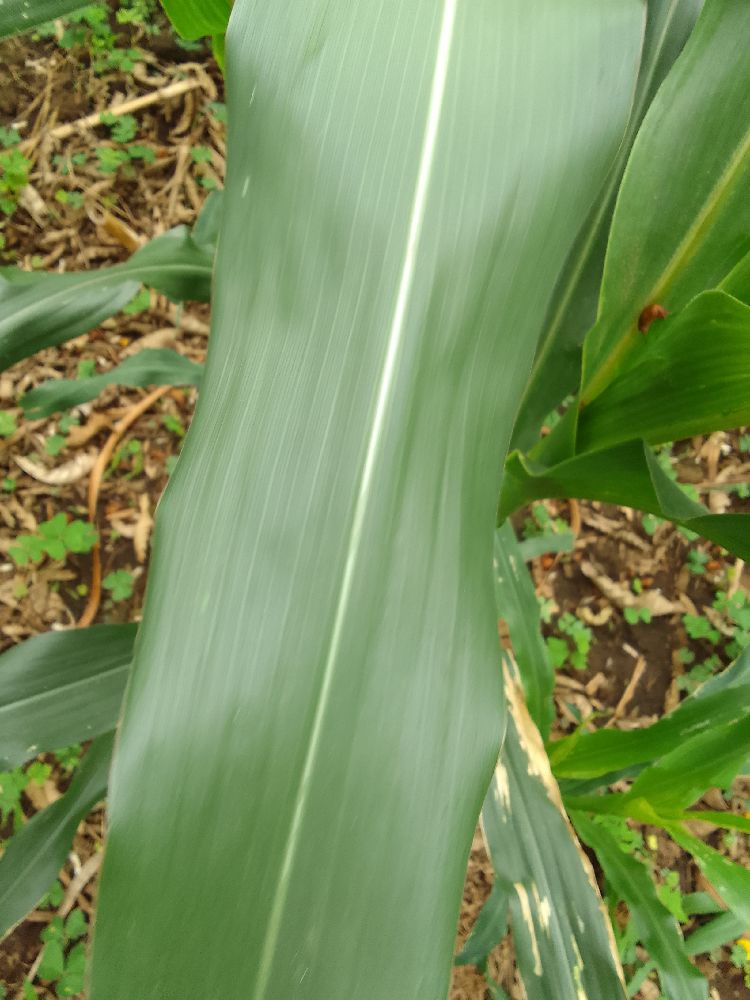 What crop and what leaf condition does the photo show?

maize, healthy
